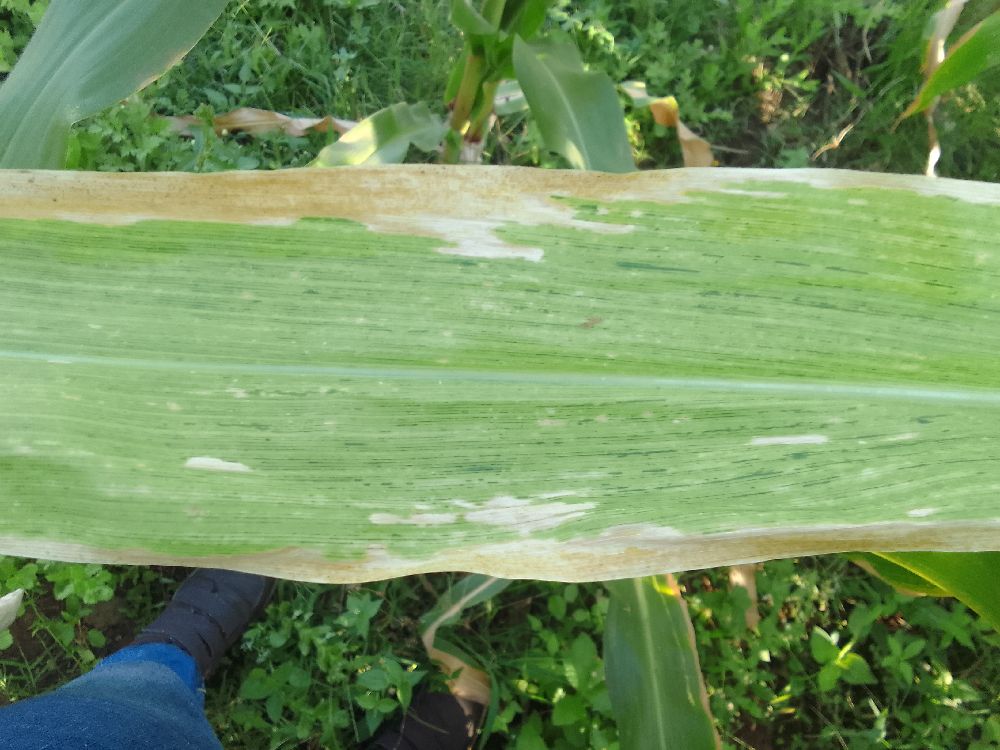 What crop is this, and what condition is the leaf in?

maize, maize lethal necrosis
